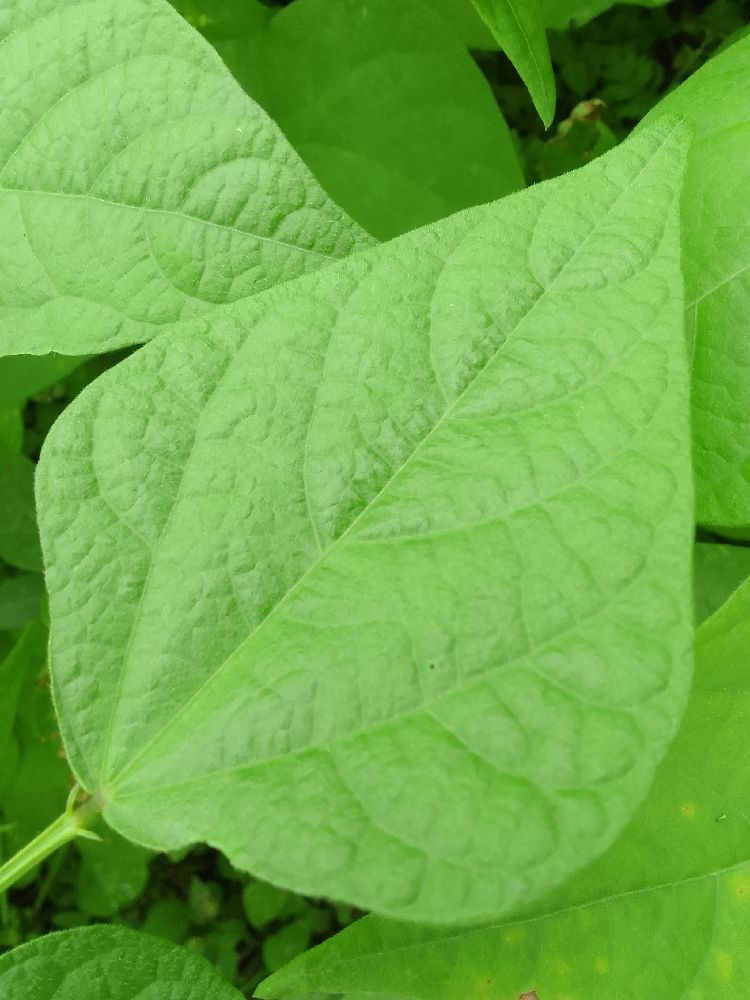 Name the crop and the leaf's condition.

common bean, healthy
